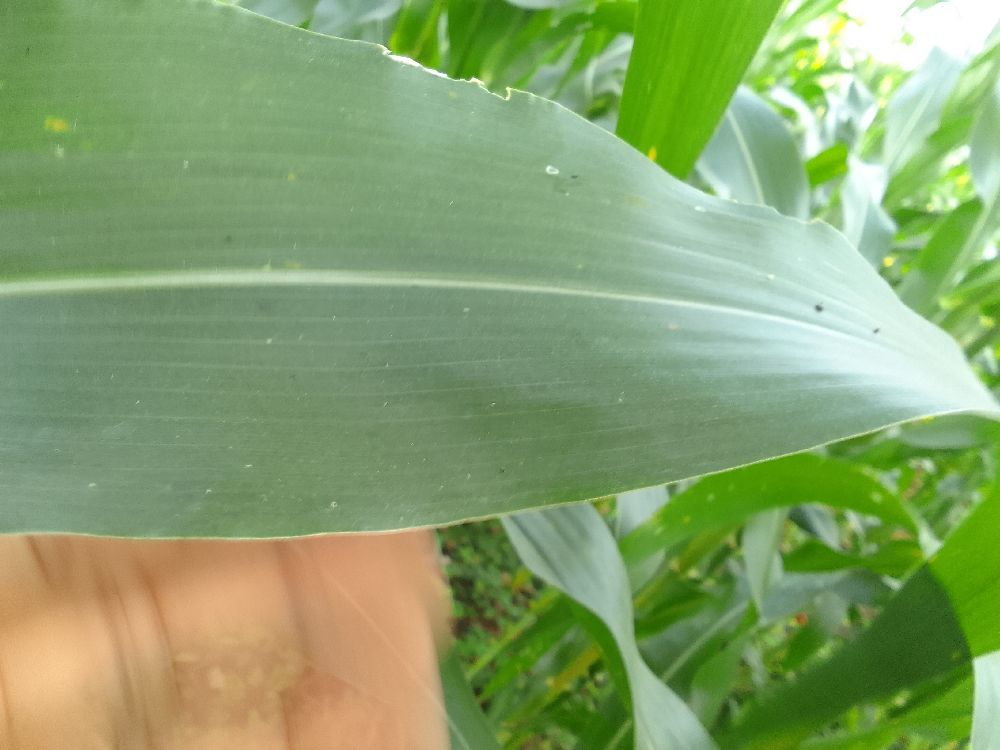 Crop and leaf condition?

maize, healthy
